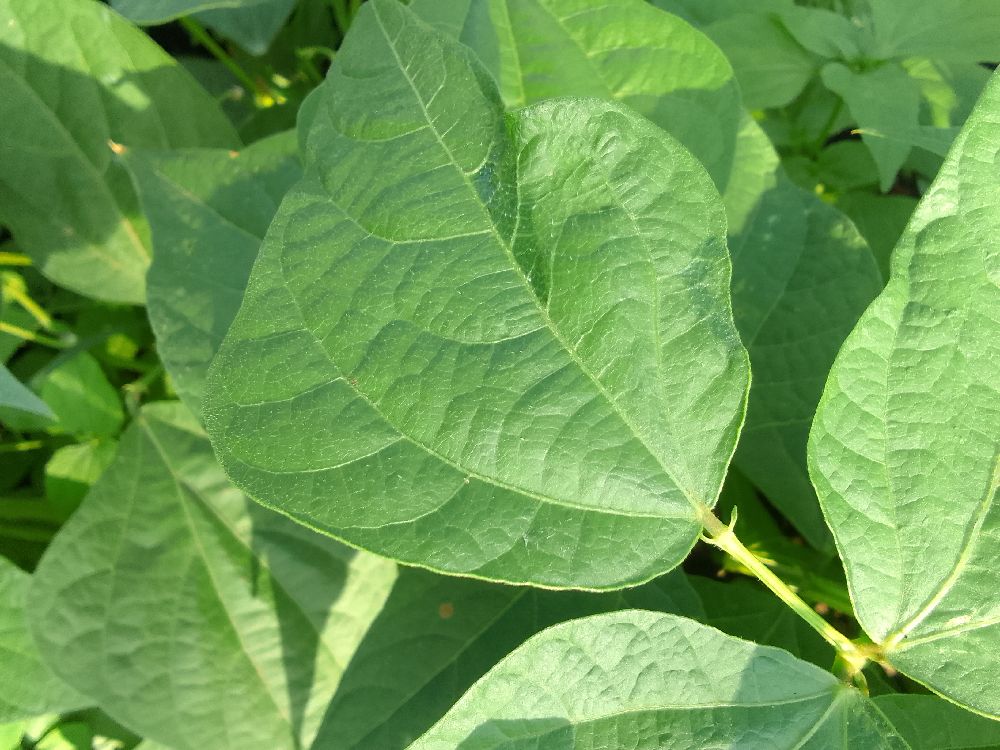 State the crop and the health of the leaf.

common bean, healthy
